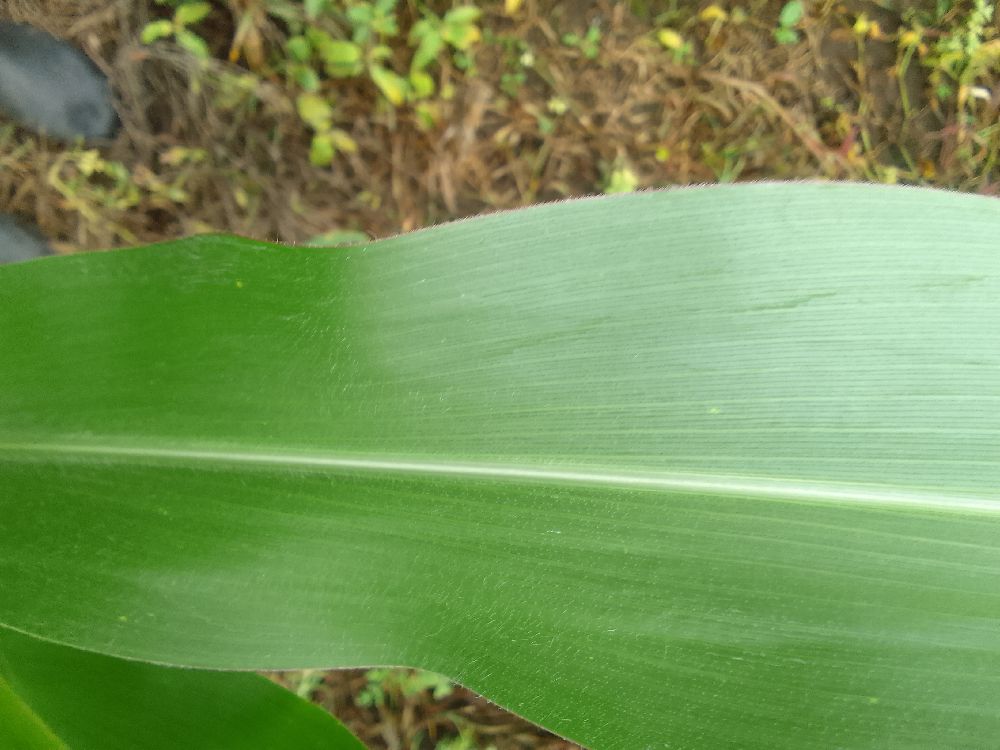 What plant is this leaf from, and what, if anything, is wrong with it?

maize, healthy
